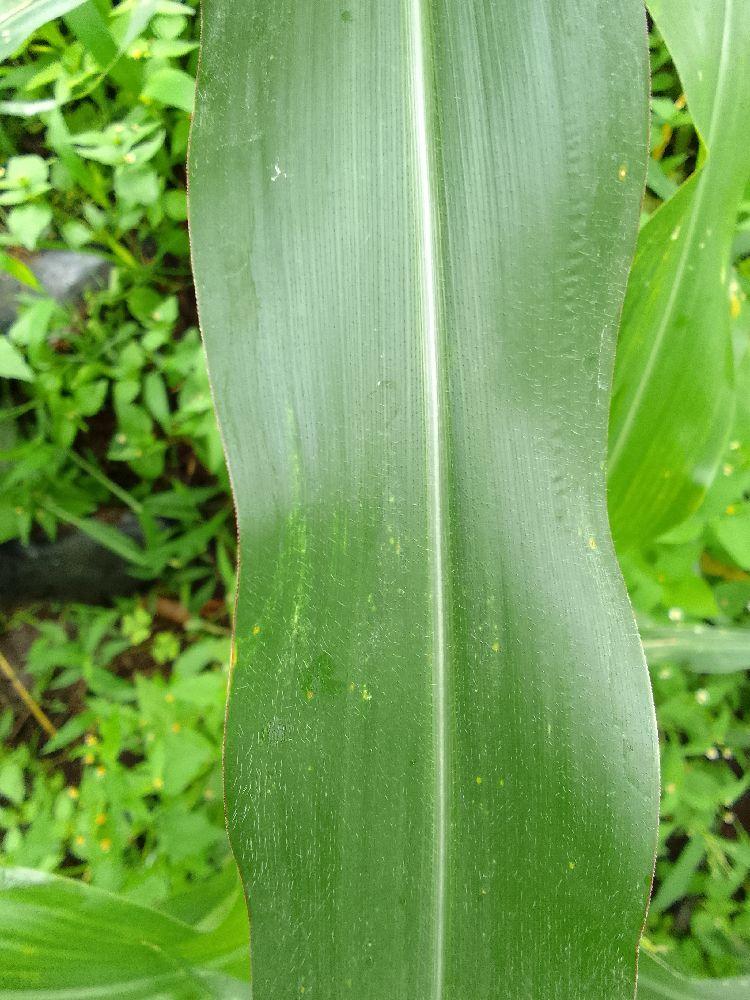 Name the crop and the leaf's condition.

maize, healthy
